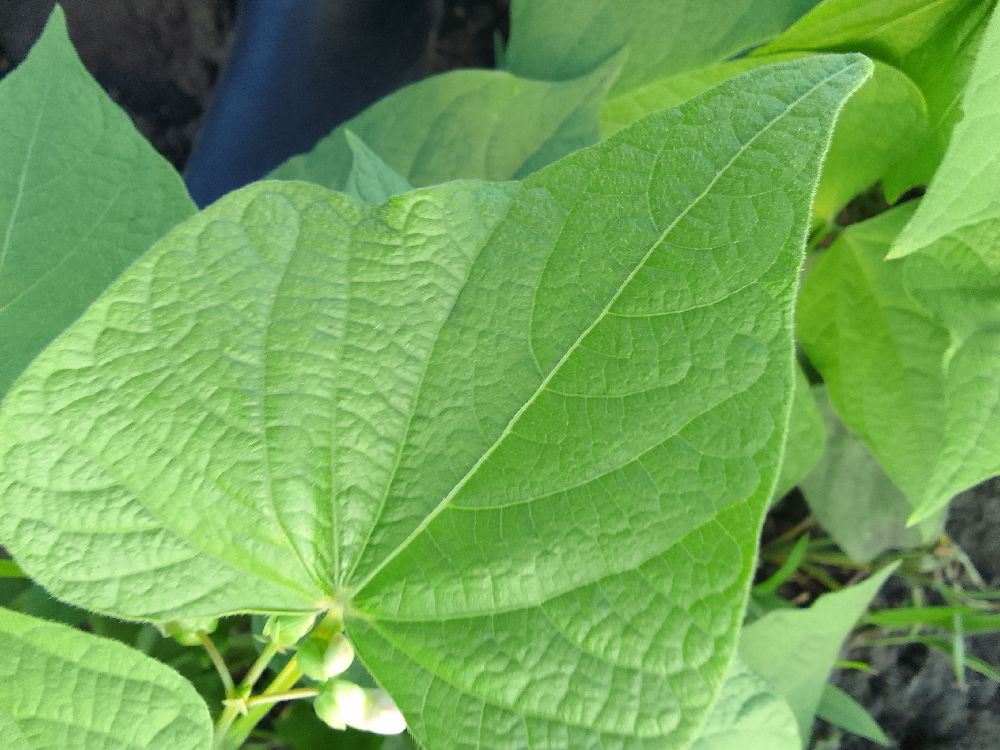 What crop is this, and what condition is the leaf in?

common bean, healthy
